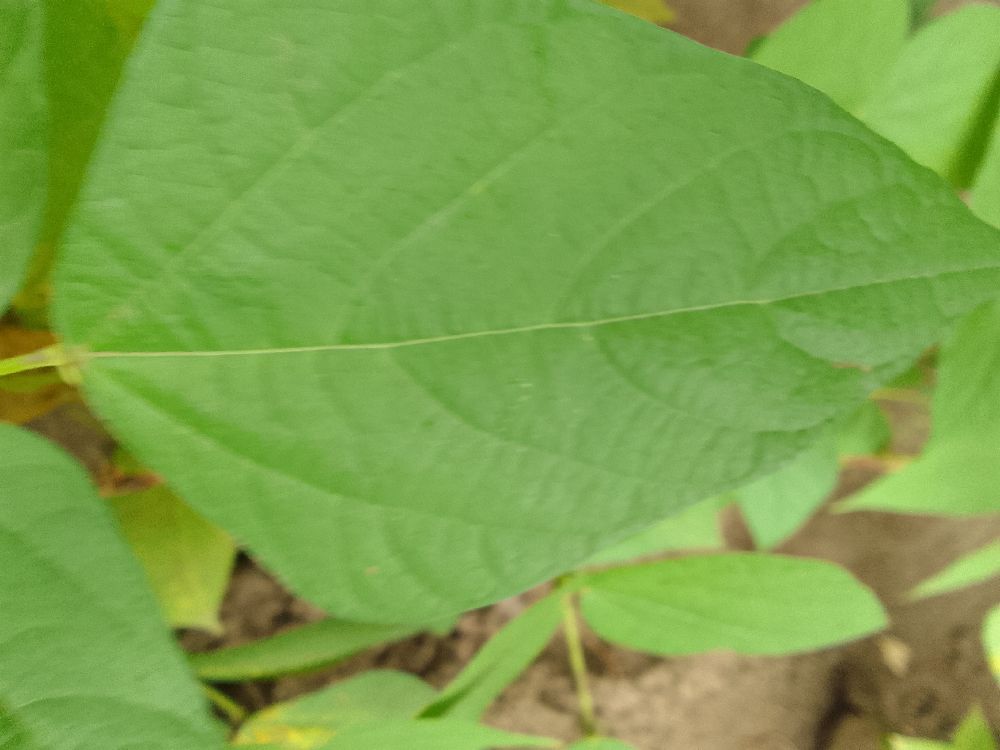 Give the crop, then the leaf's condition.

common bean, healthy
